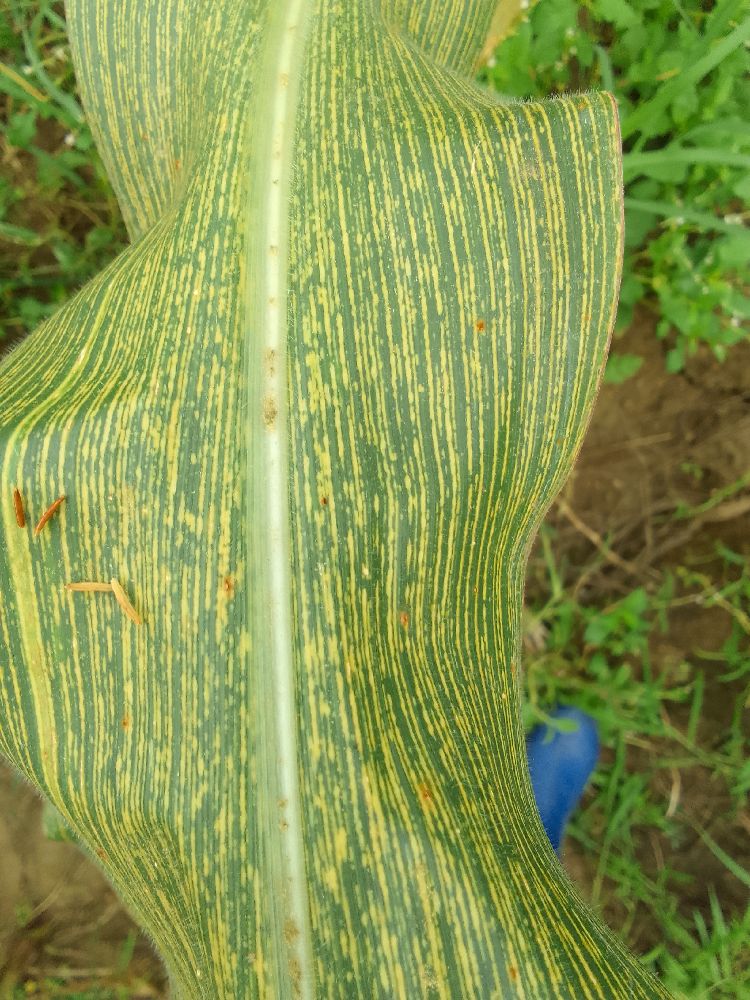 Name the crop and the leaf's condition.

maize, maize streak virus
